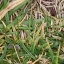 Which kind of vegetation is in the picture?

grass
